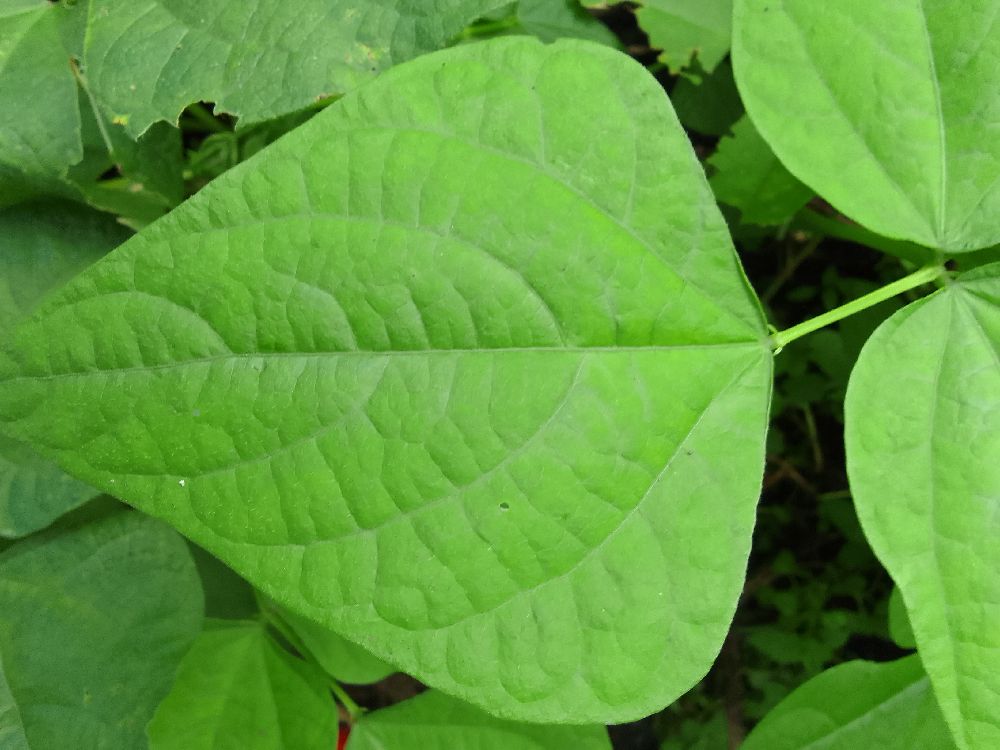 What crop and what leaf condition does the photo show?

common bean, healthy
